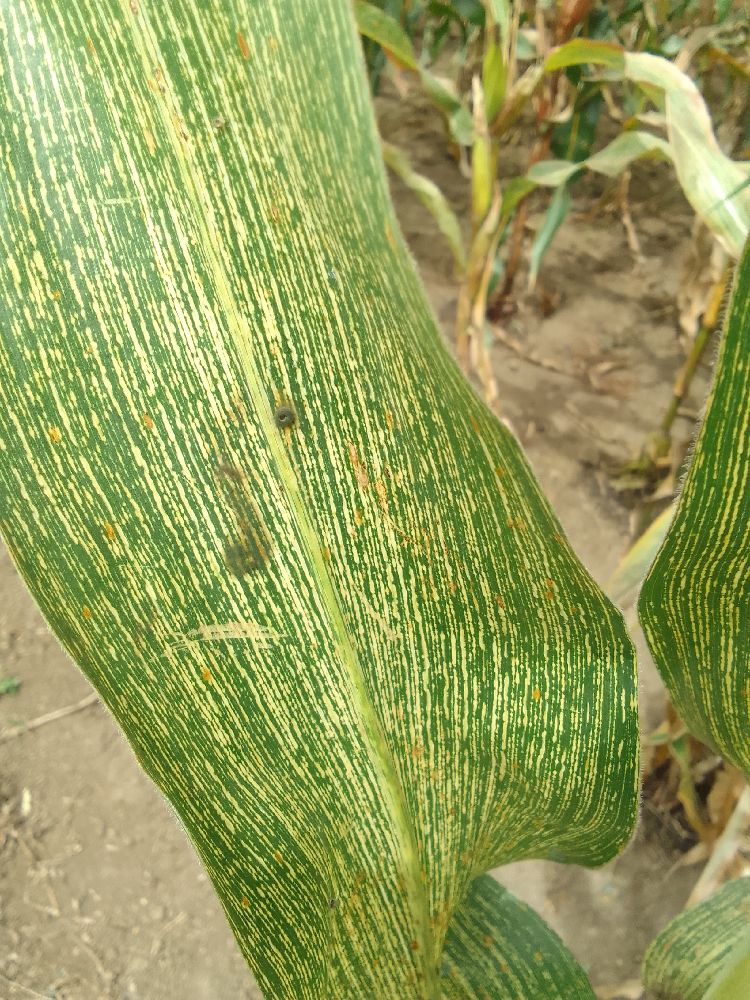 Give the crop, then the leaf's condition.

maize, maize streak virus
